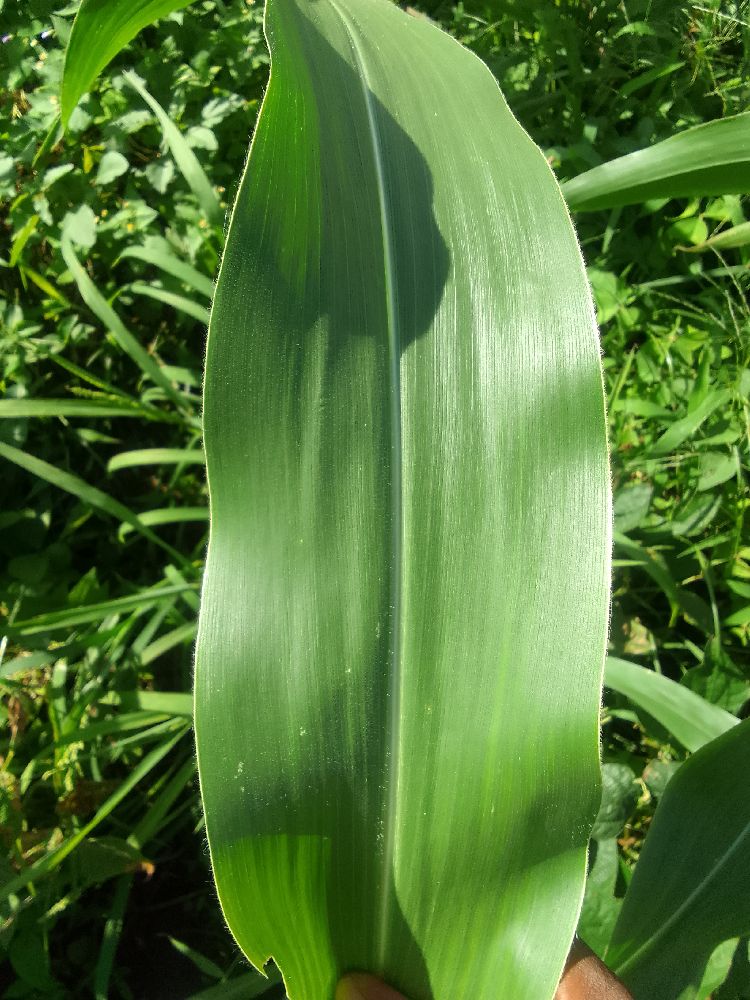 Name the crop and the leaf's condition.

maize, healthy
